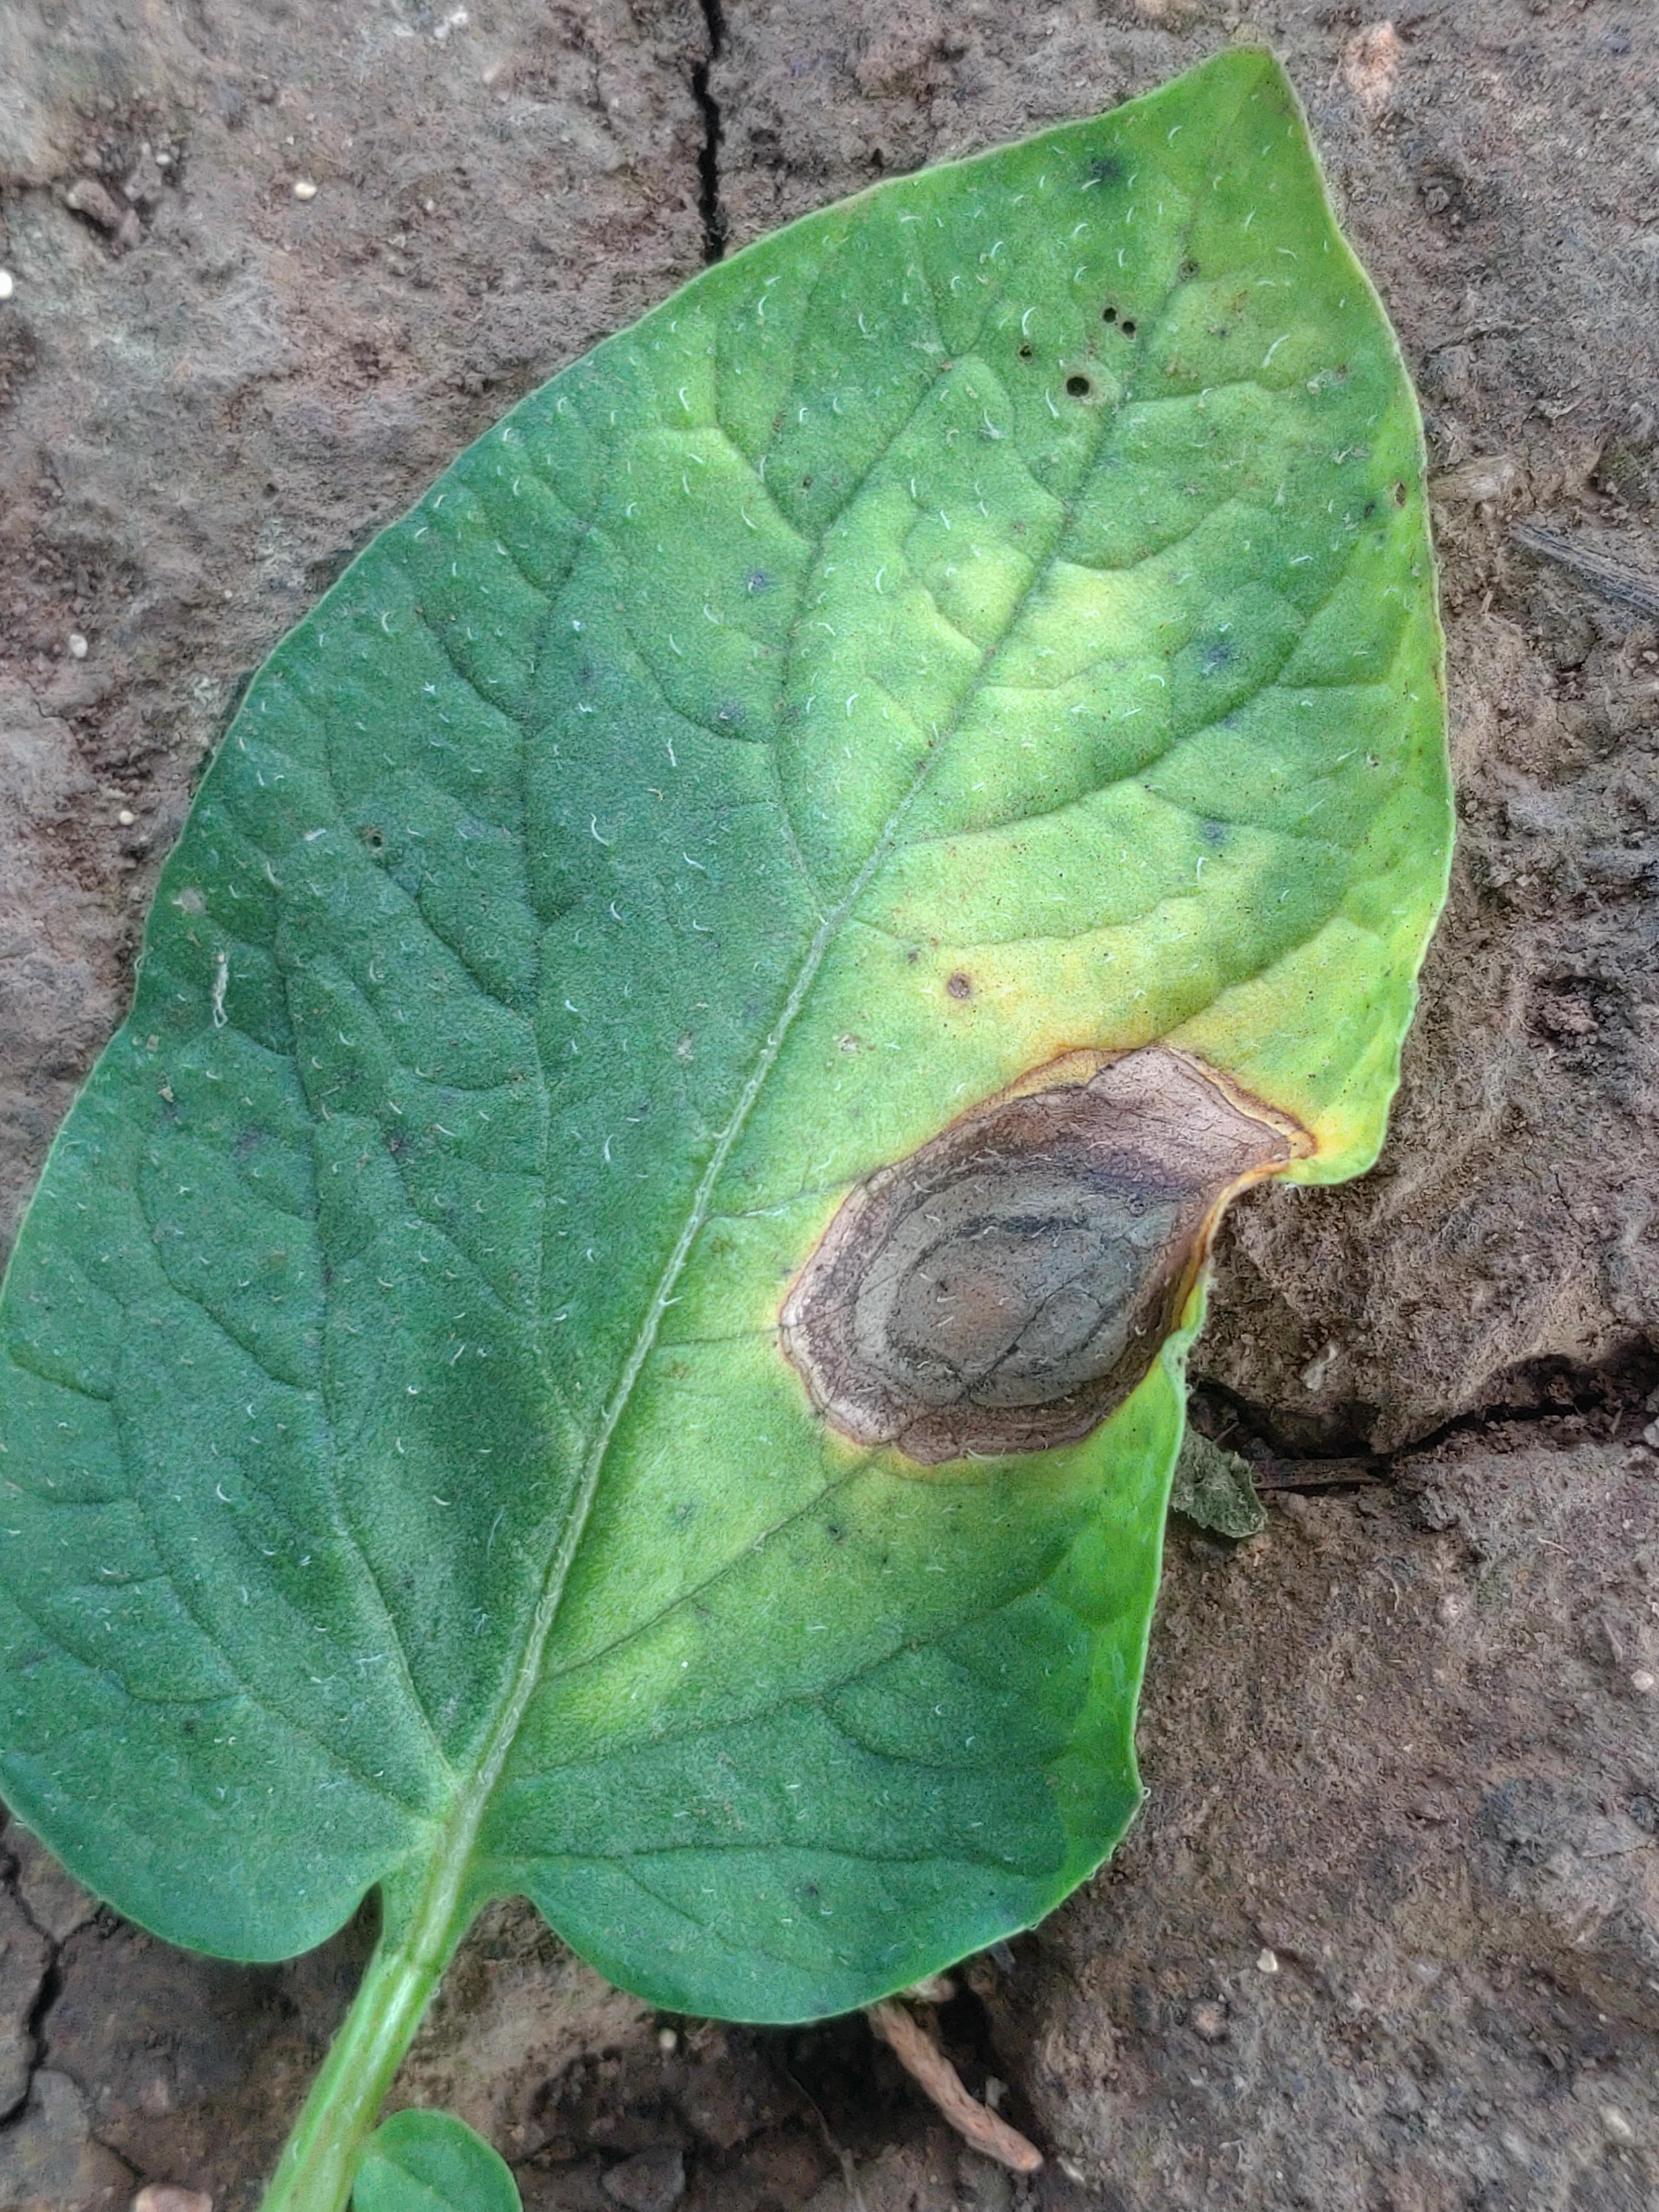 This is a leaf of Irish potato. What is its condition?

early blight
